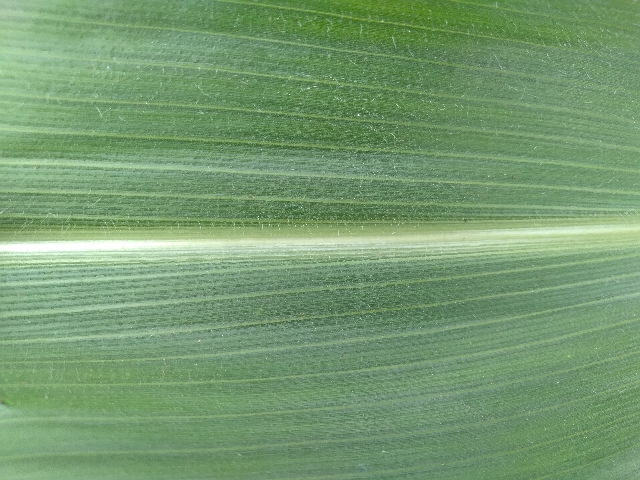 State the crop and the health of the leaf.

maize, healthy
